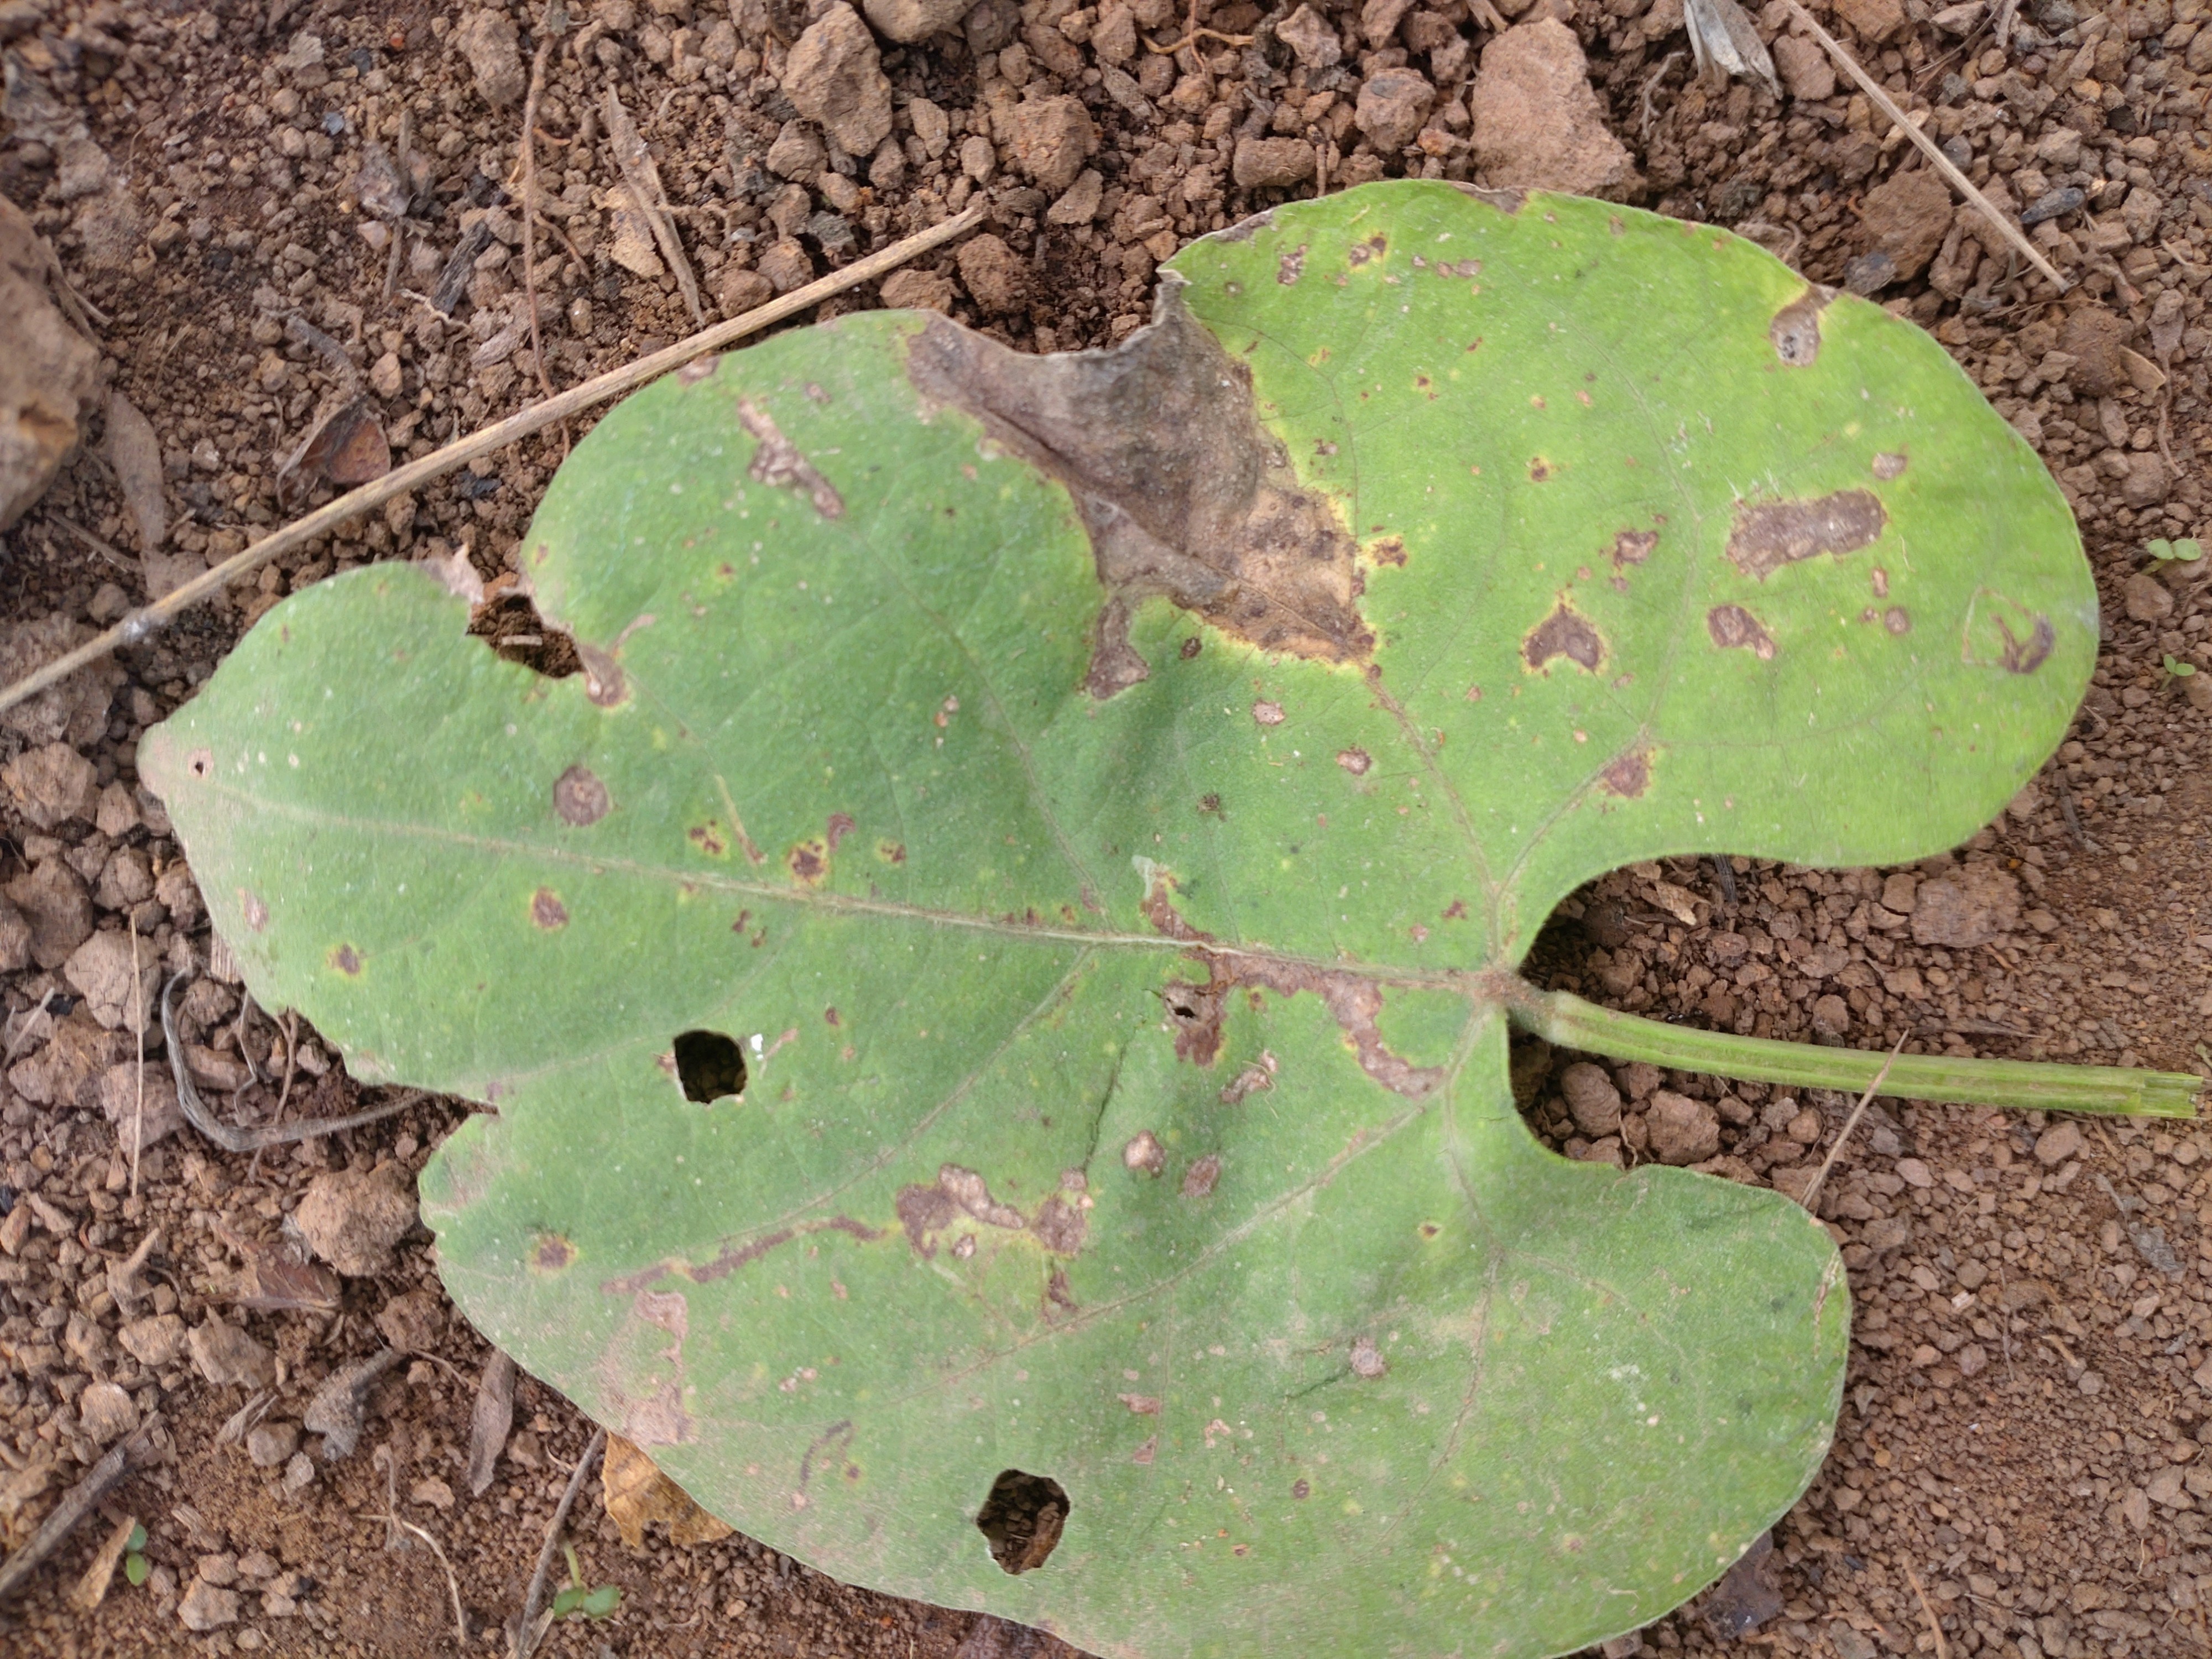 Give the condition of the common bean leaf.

rust
